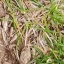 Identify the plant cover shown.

grass
